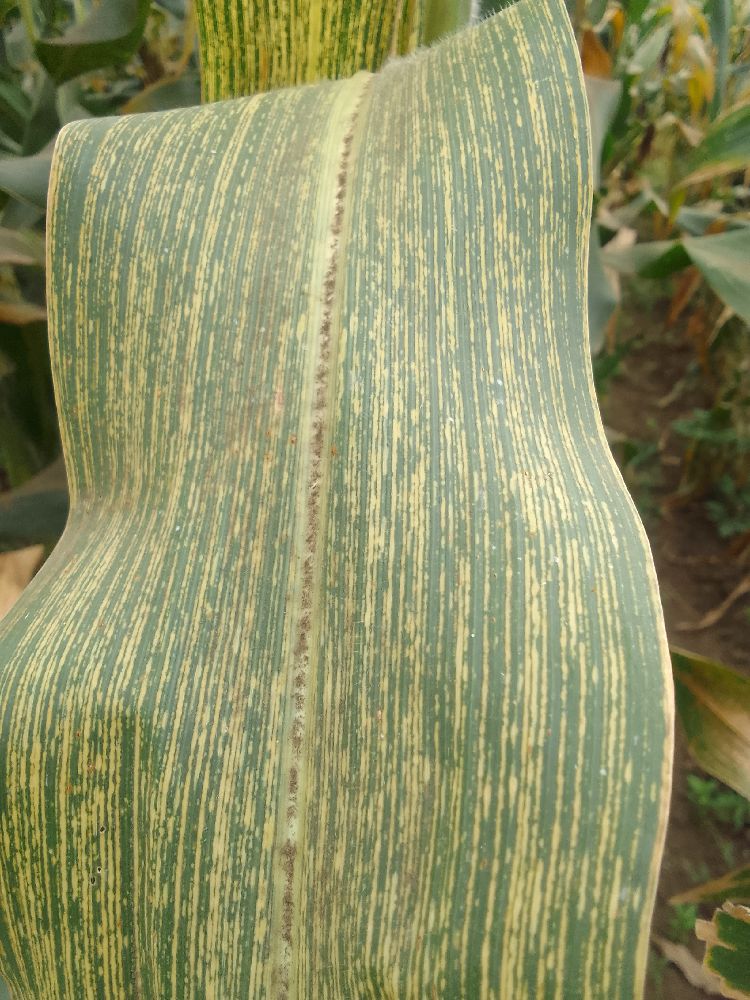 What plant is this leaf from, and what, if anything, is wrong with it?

maize, maize streak virus
